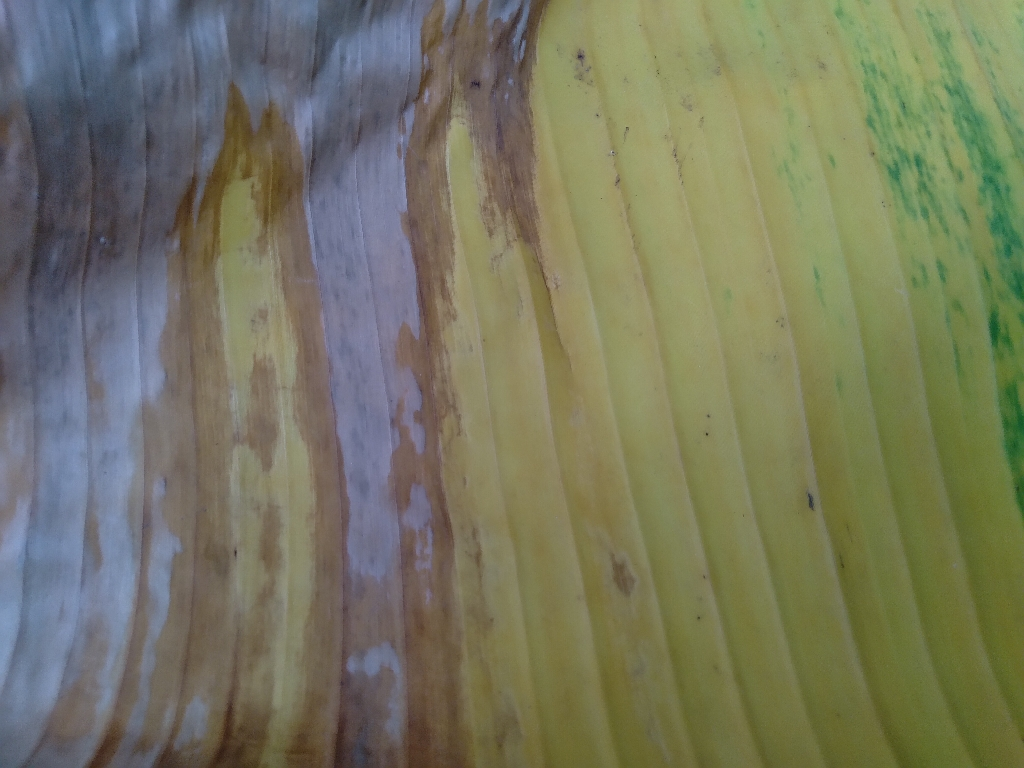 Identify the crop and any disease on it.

banana, fusarium wilt race 1
